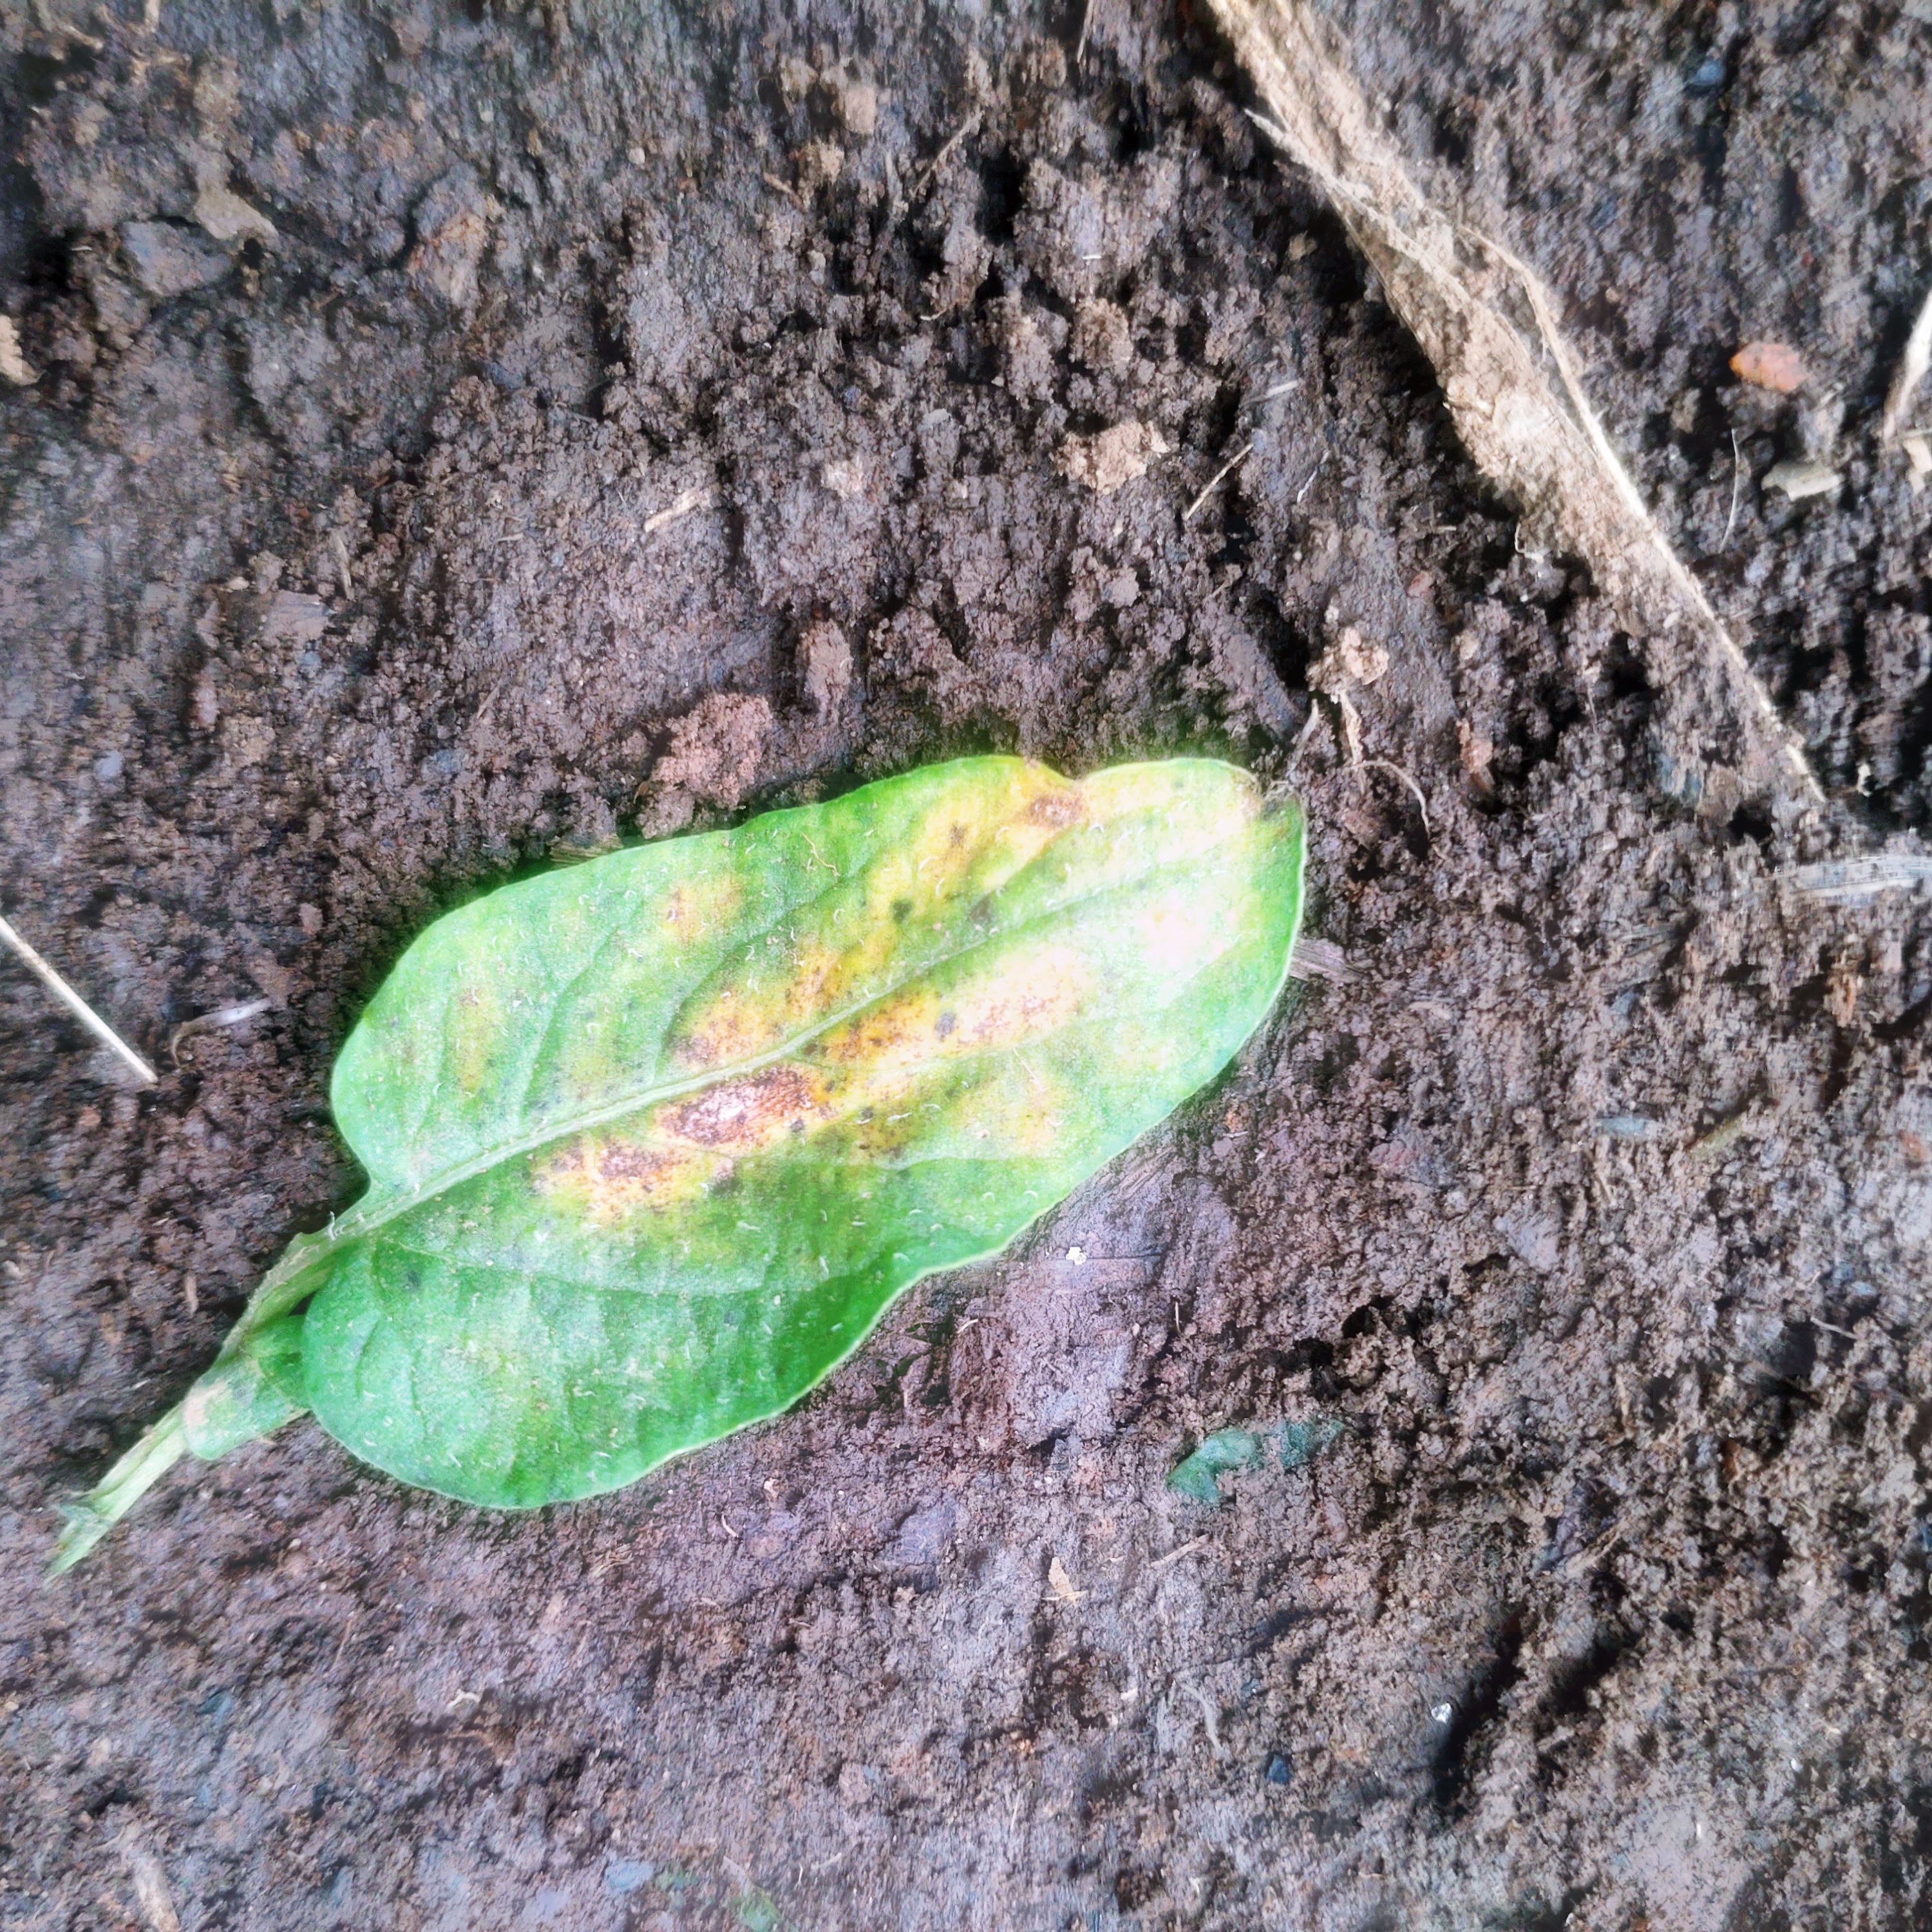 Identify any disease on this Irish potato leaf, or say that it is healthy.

late blight
